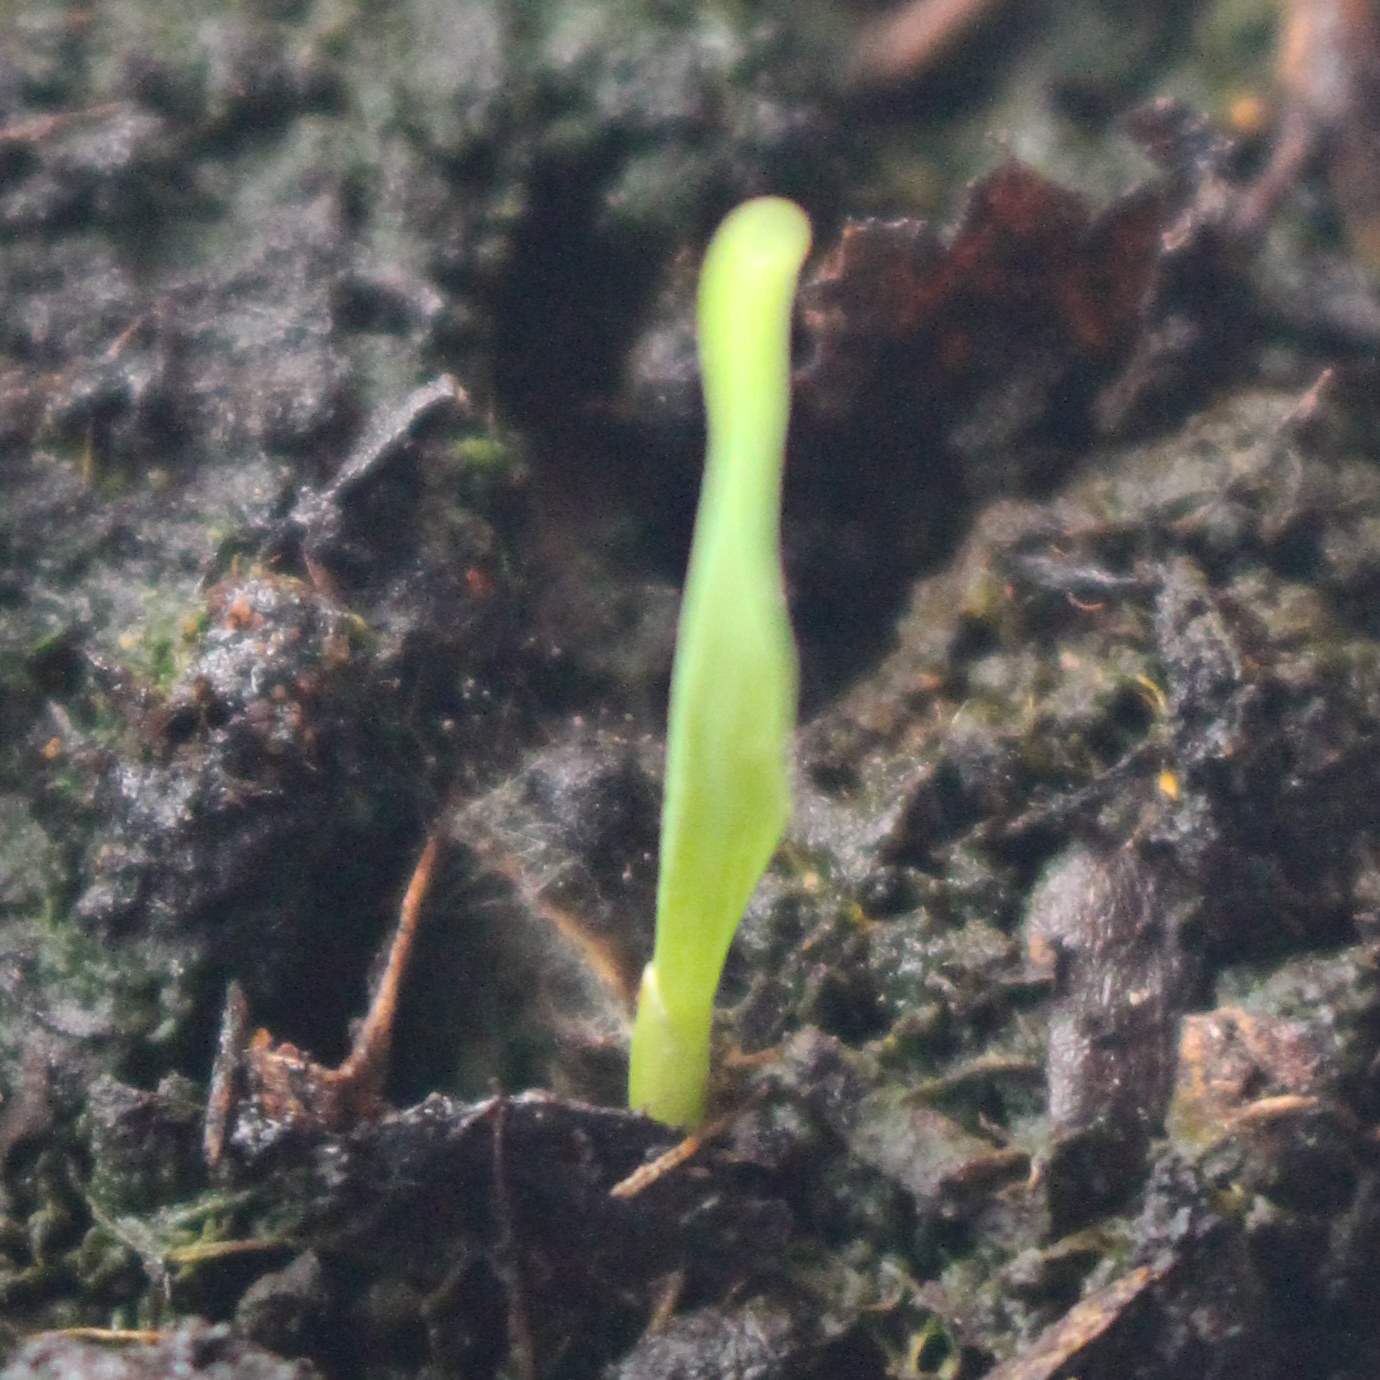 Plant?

Avena sterilis
